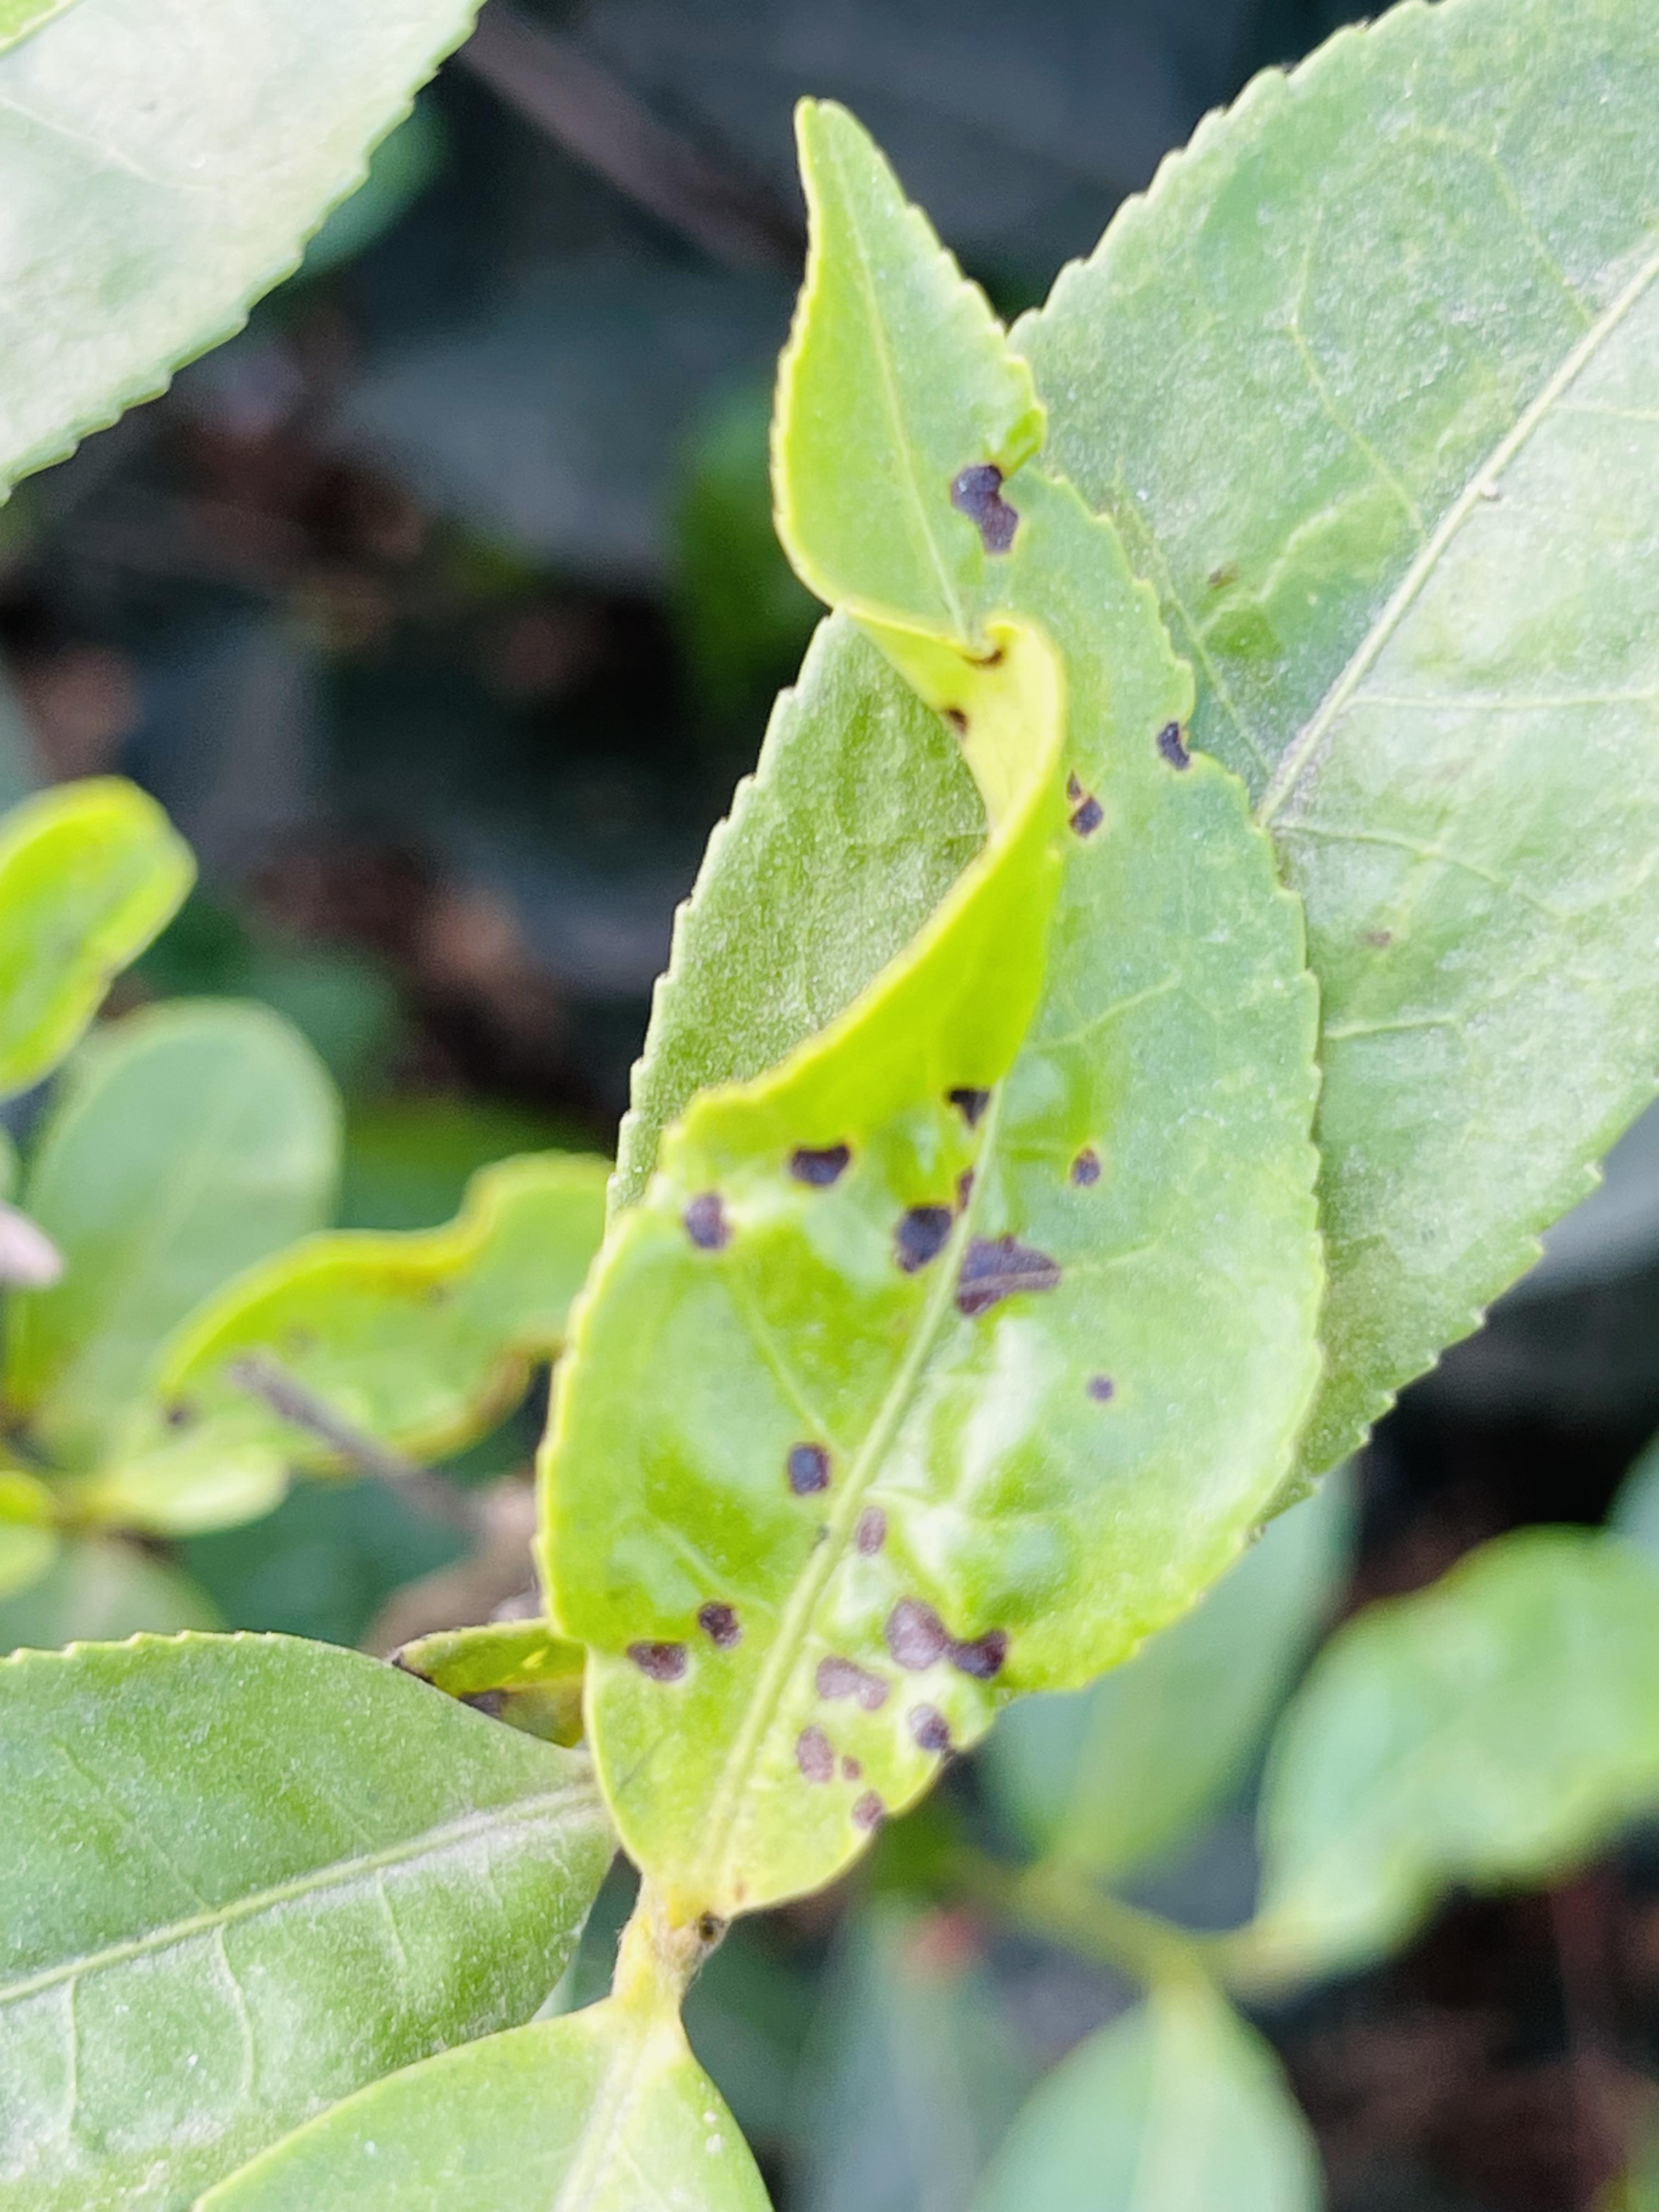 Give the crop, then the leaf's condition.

tea, helopeltis
